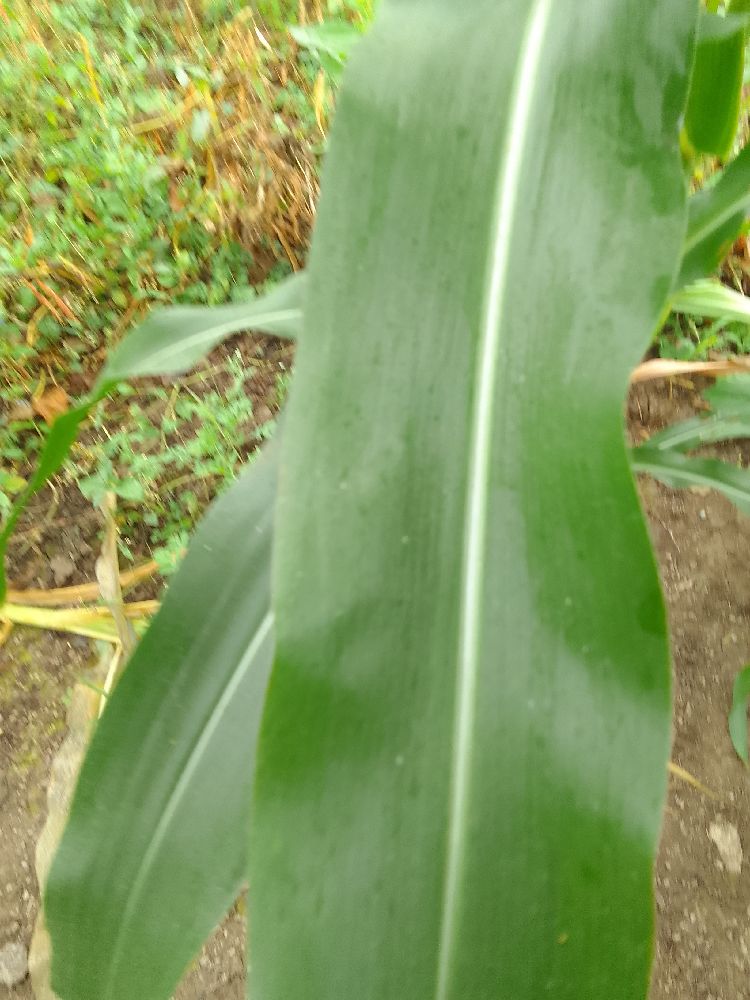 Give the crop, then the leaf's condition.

maize, healthy
